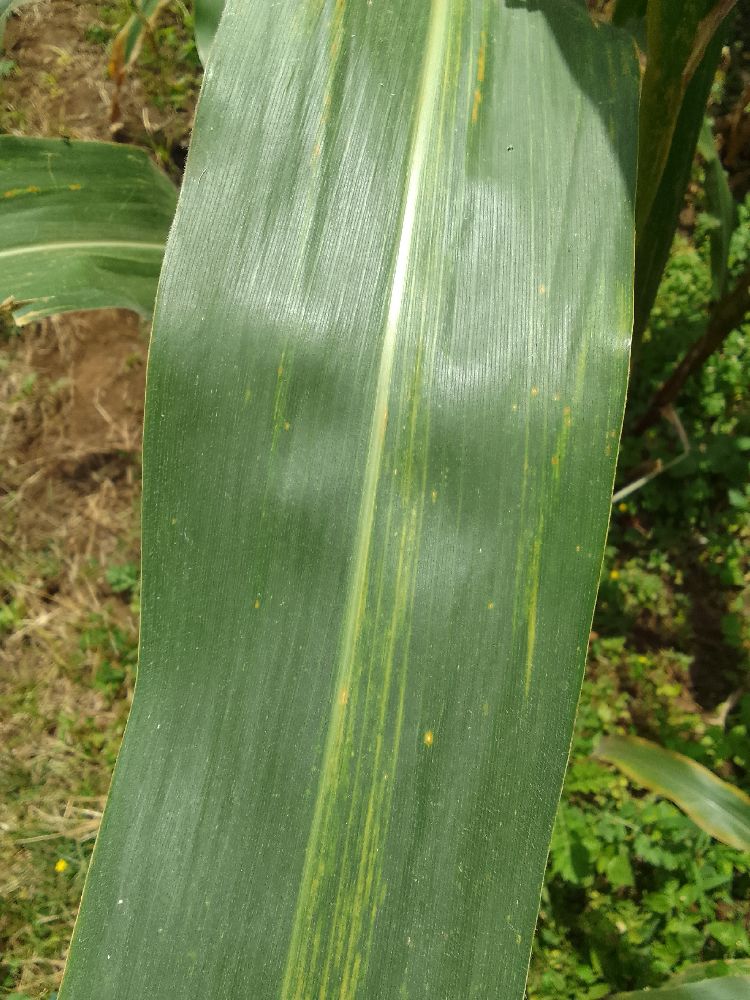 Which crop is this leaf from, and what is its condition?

maize, maize lethal necrosis
